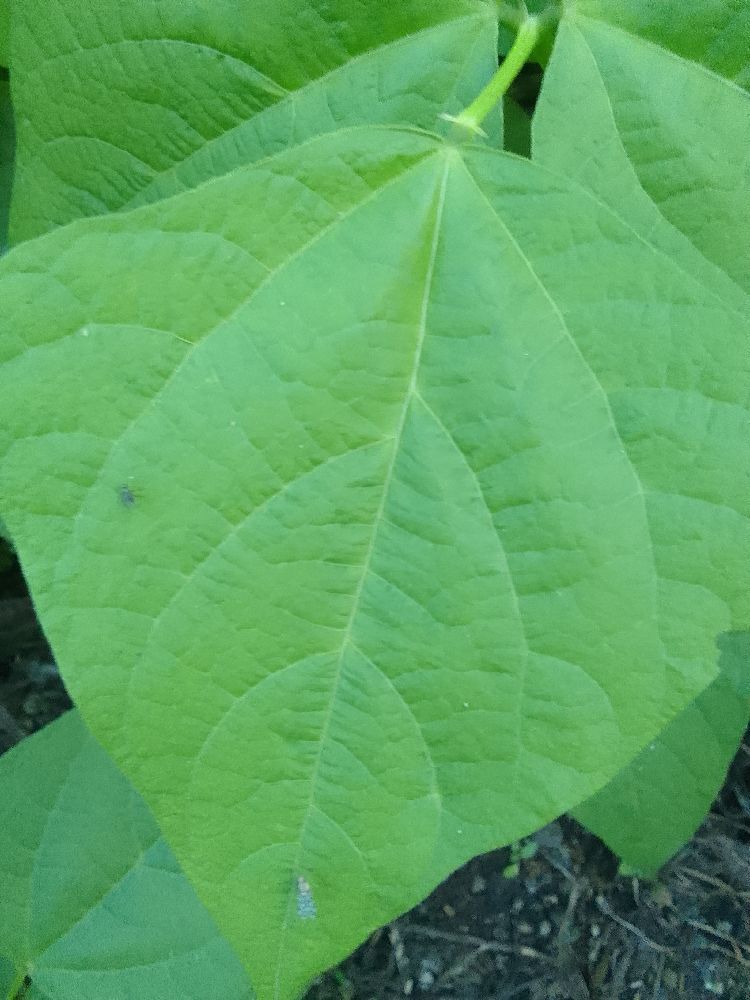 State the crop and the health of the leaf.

common bean, healthy
